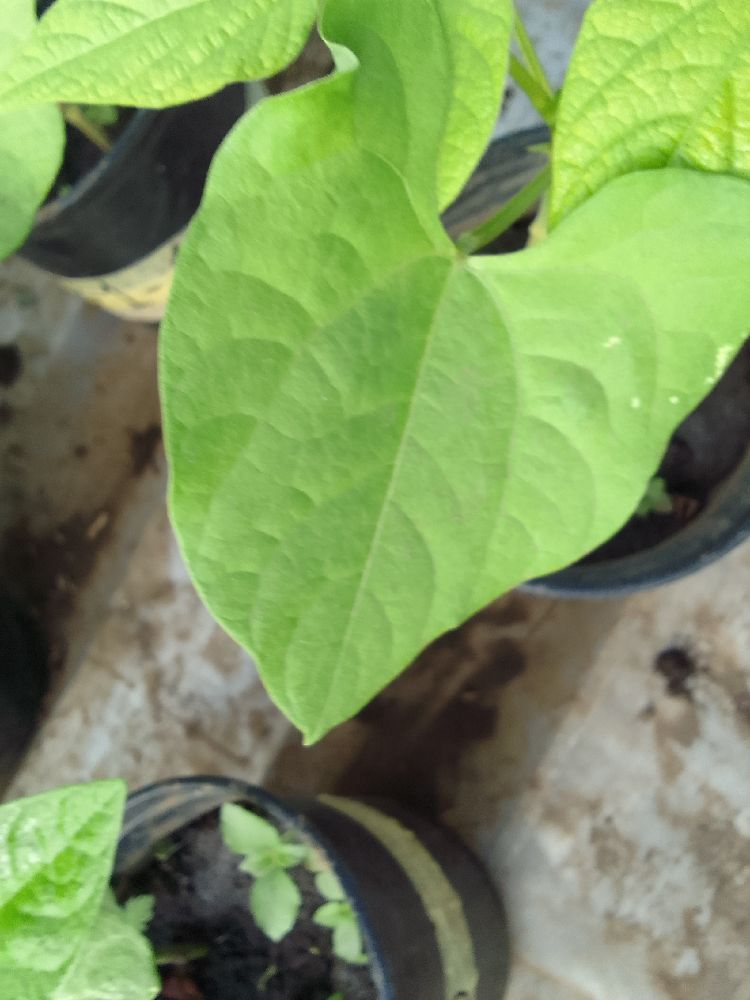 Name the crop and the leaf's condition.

common bean, healthy
